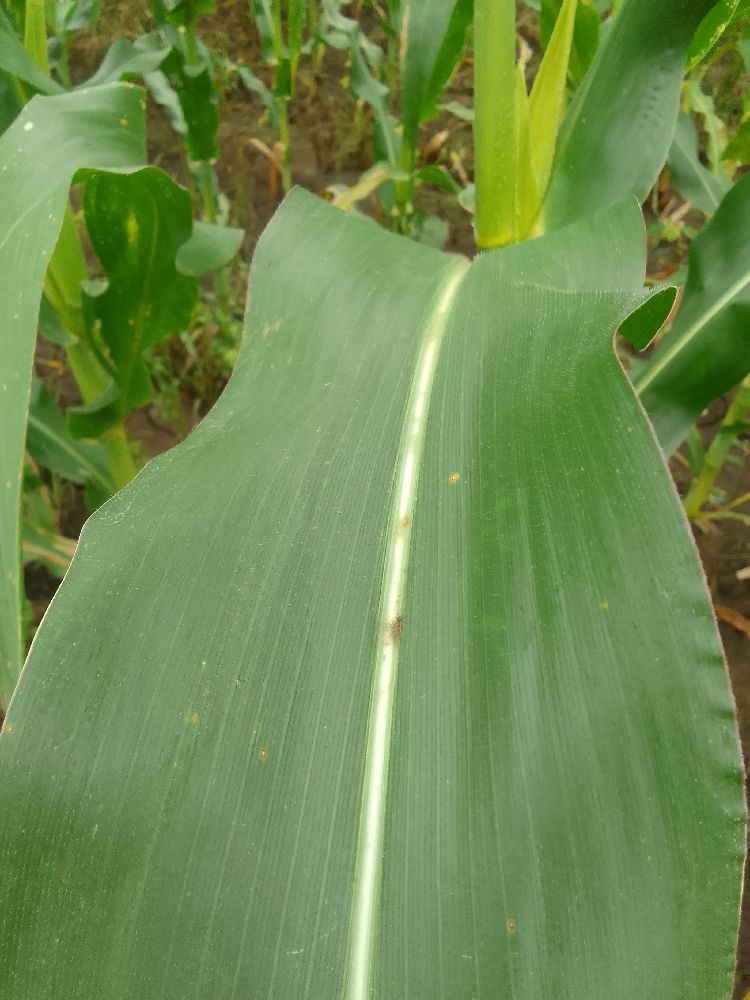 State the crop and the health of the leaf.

maize, healthy
